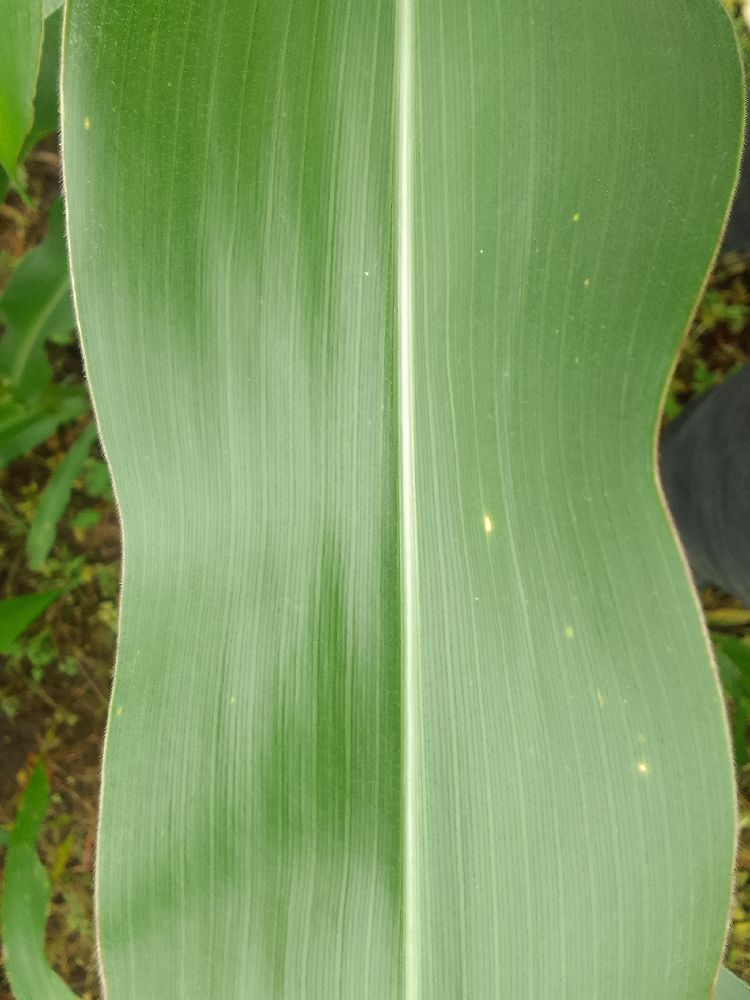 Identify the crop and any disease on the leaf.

maize, healthy
